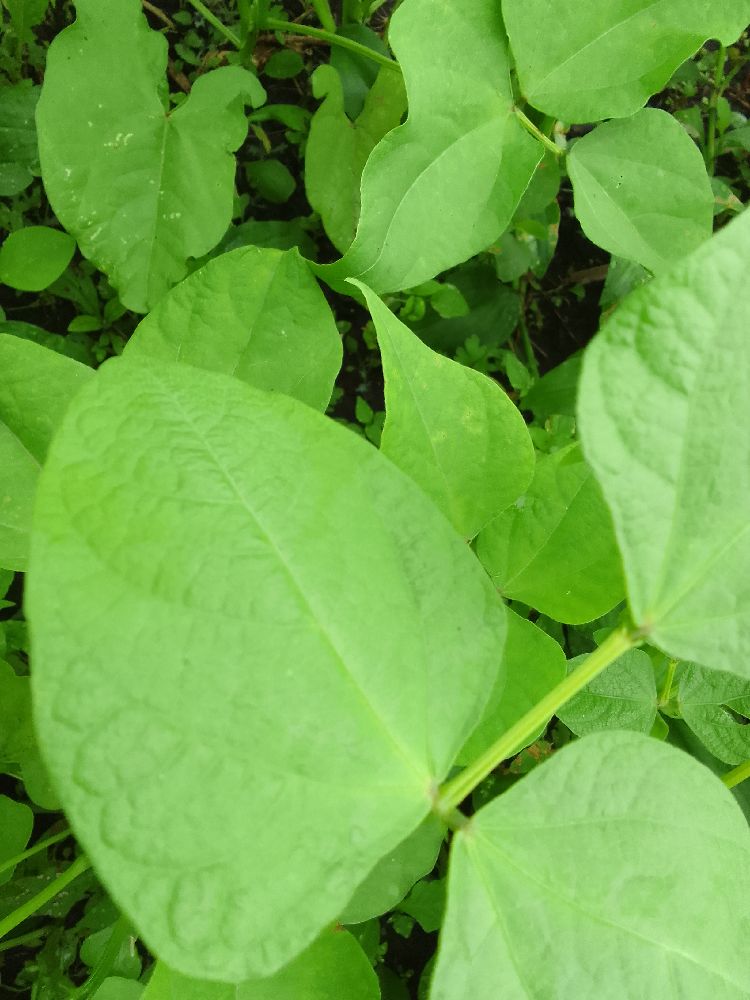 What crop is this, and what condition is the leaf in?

common bean, healthy
